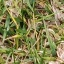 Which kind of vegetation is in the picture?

grass
